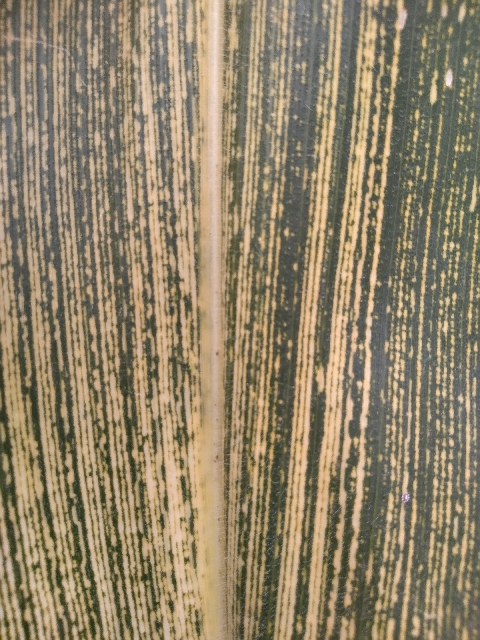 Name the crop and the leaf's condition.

maize, maize streak virus
